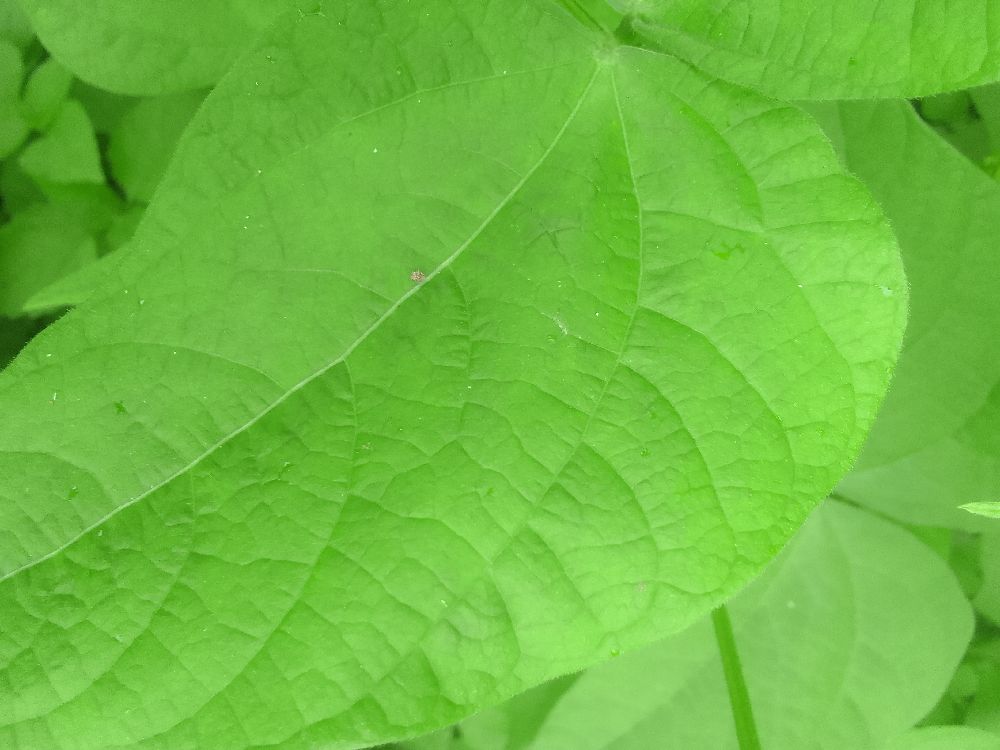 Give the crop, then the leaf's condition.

common bean, healthy
